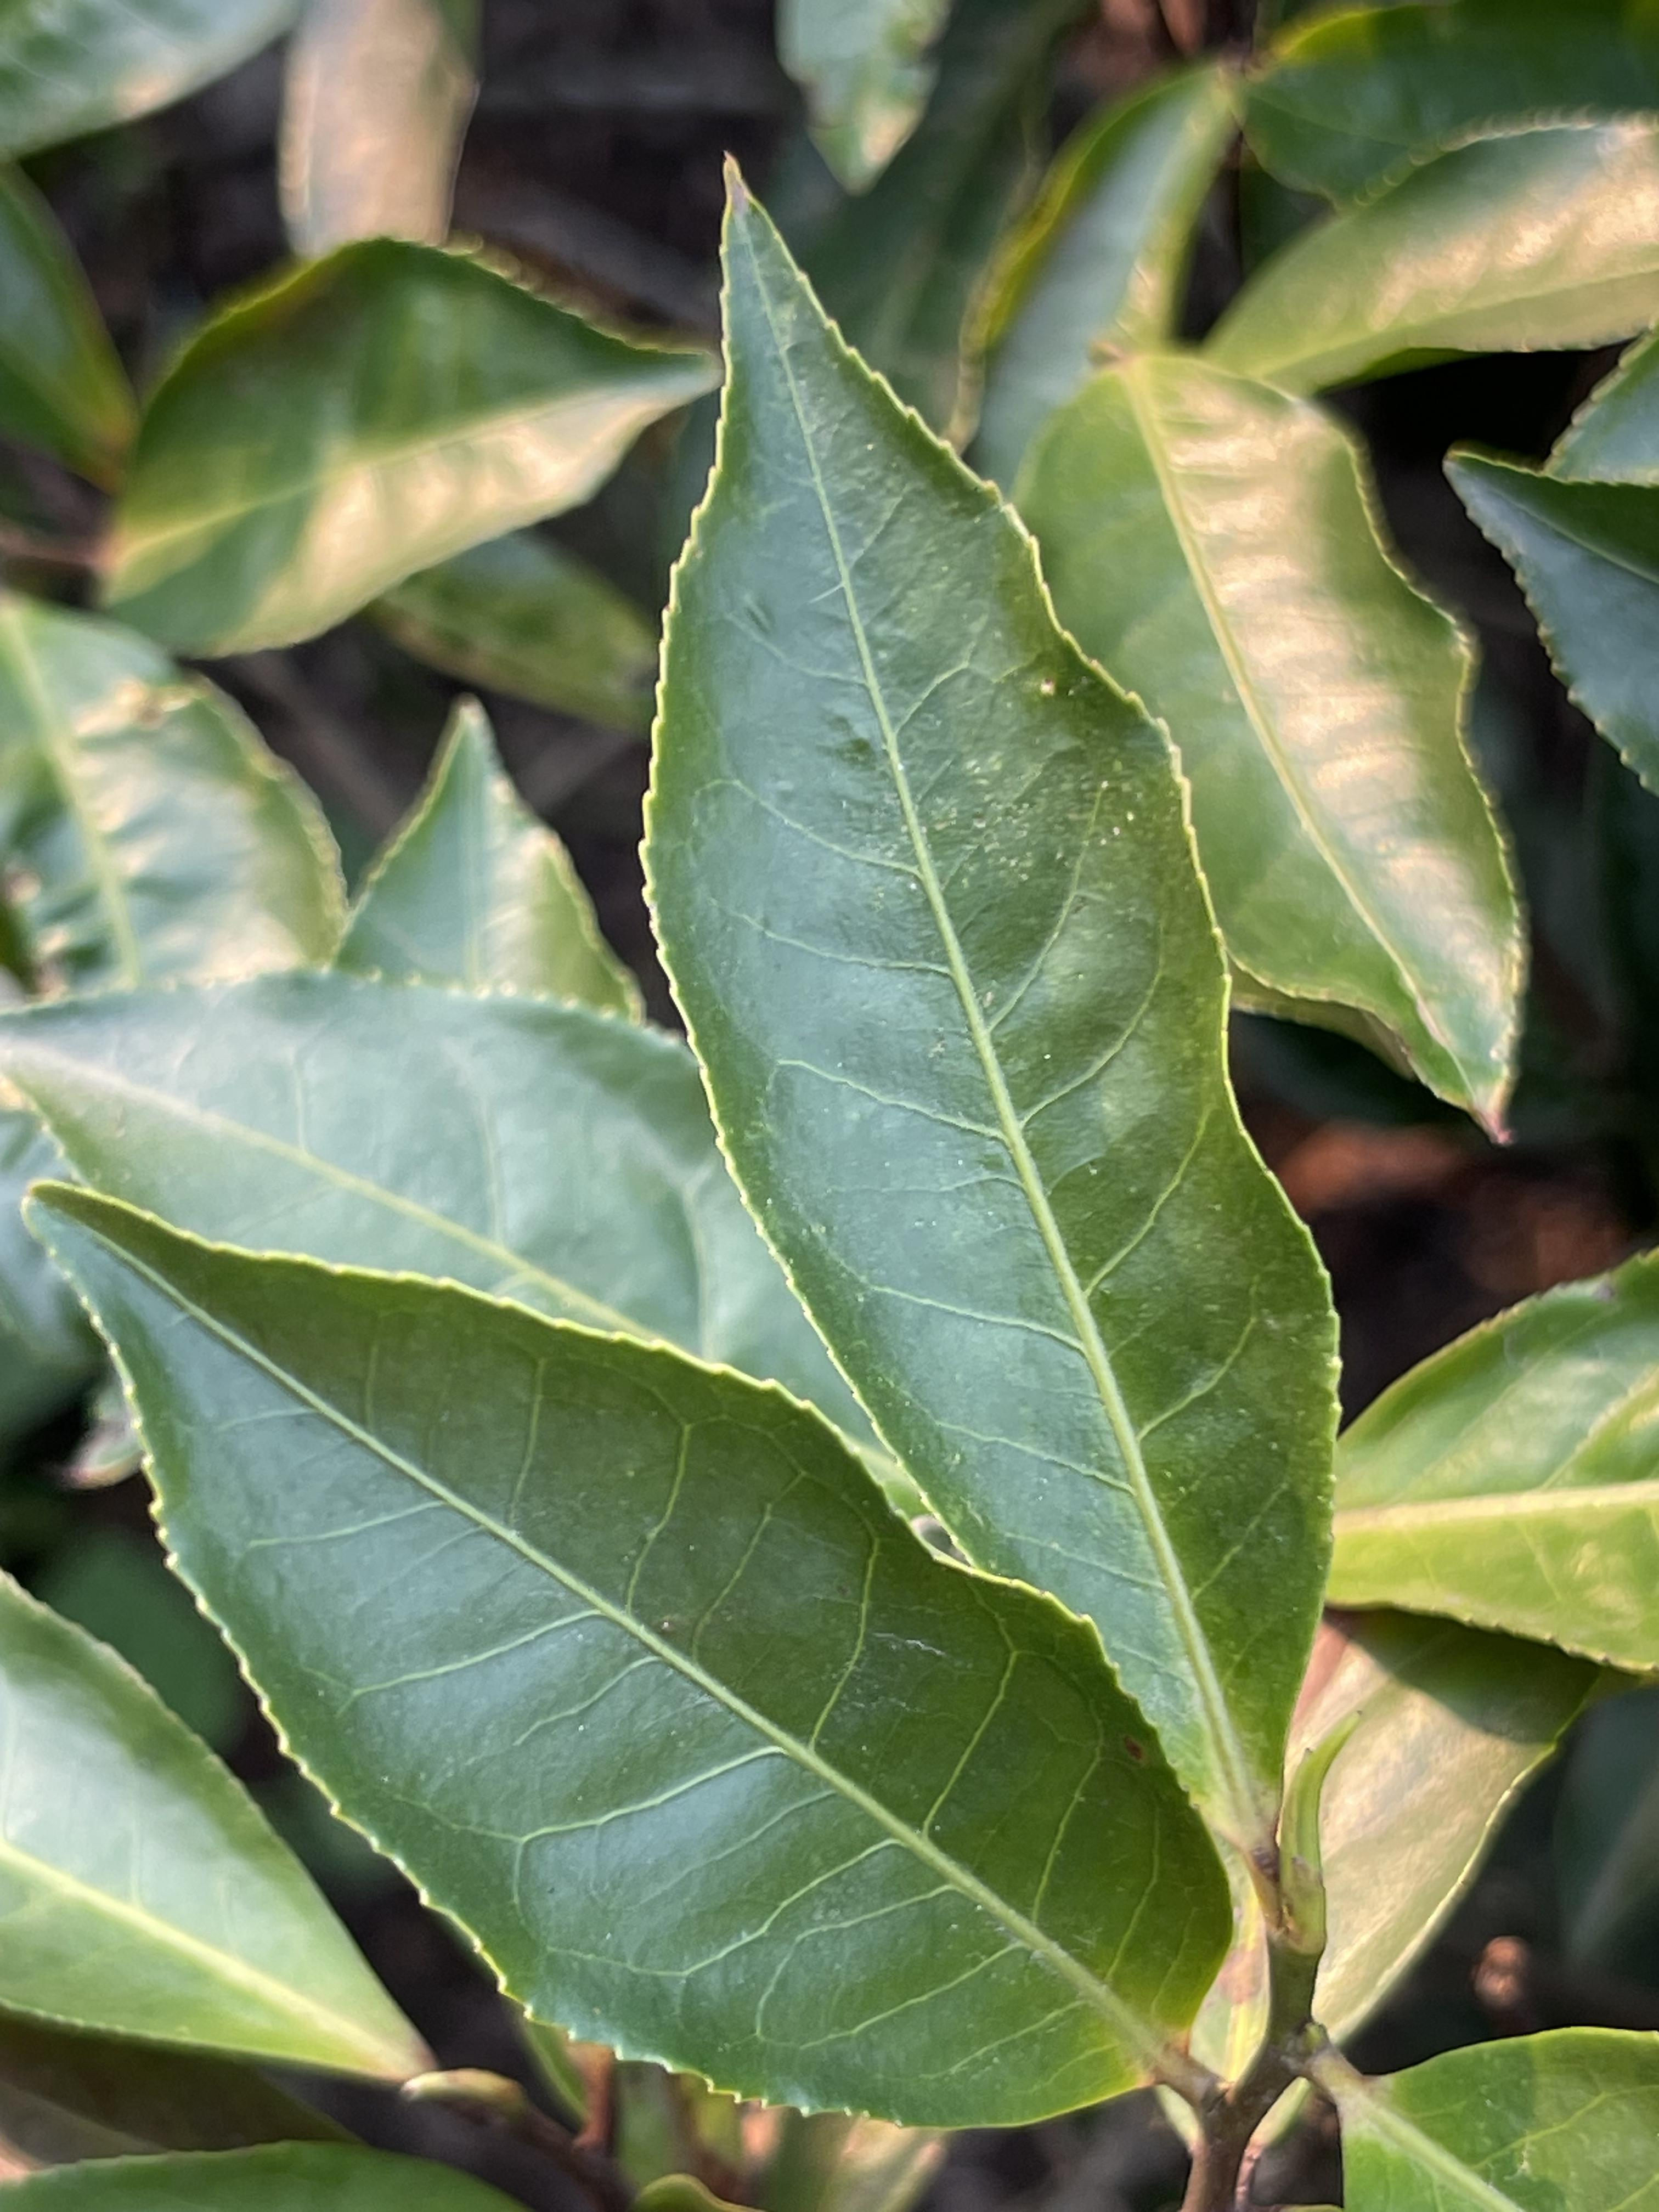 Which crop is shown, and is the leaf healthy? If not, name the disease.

tea, healthy leaf
